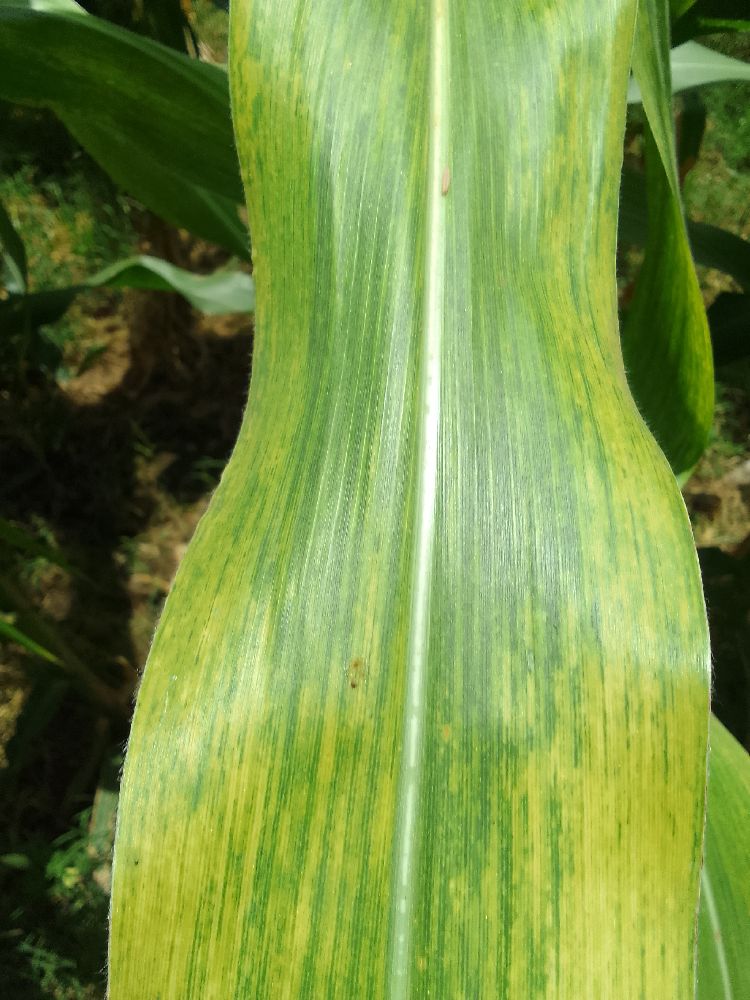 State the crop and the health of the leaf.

maize, maize lethal necrosis
